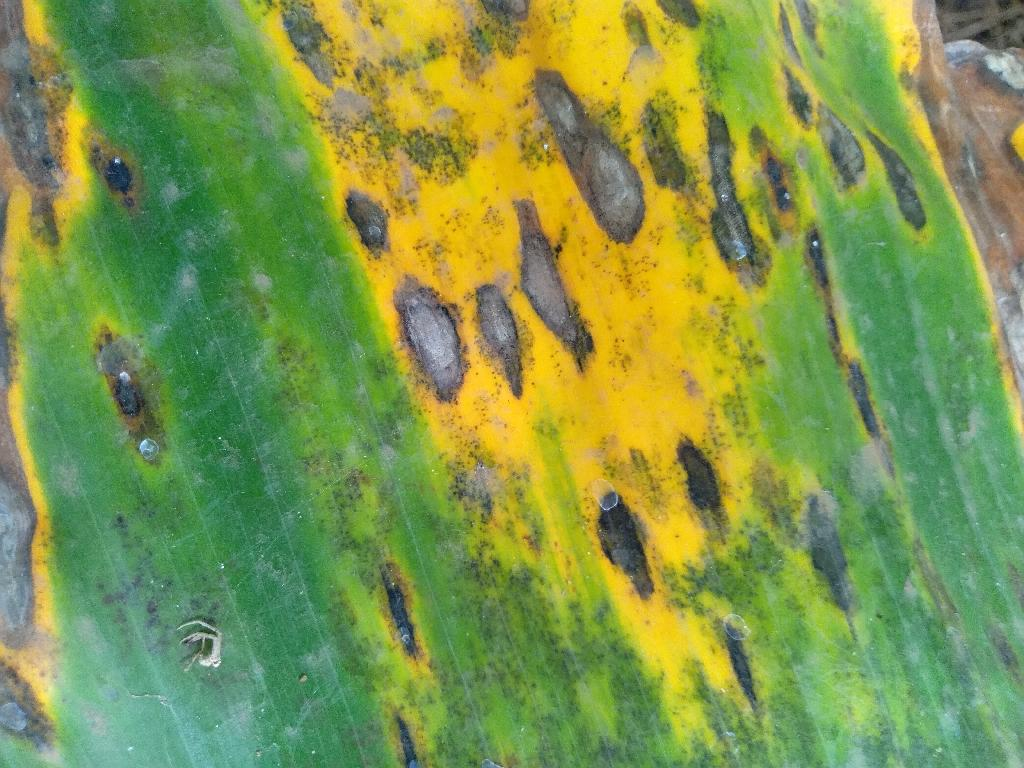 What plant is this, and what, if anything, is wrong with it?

banana, black sigatoka
